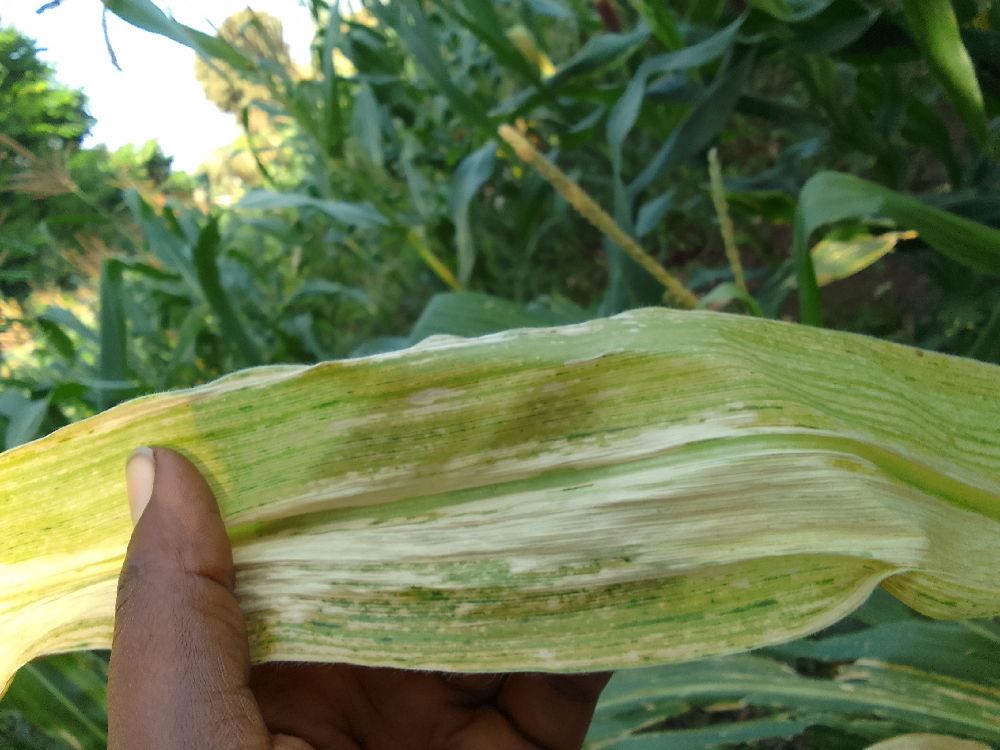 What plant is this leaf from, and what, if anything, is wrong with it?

maize, maize lethal necrosis
